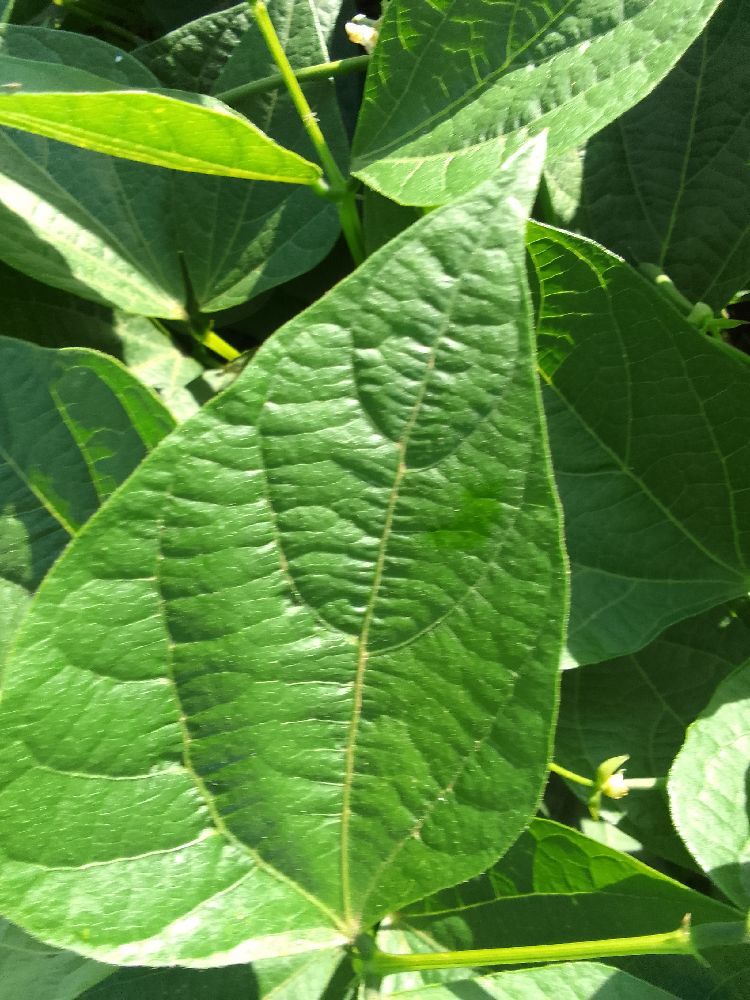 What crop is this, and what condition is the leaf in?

common bean, healthy
